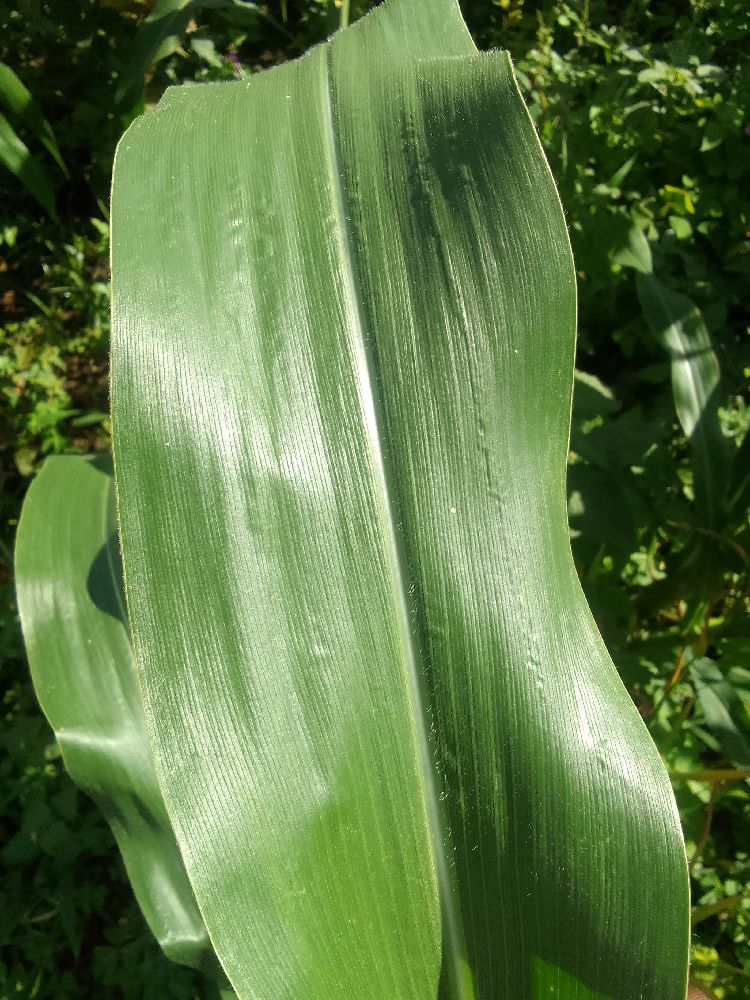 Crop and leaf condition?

maize, healthy
